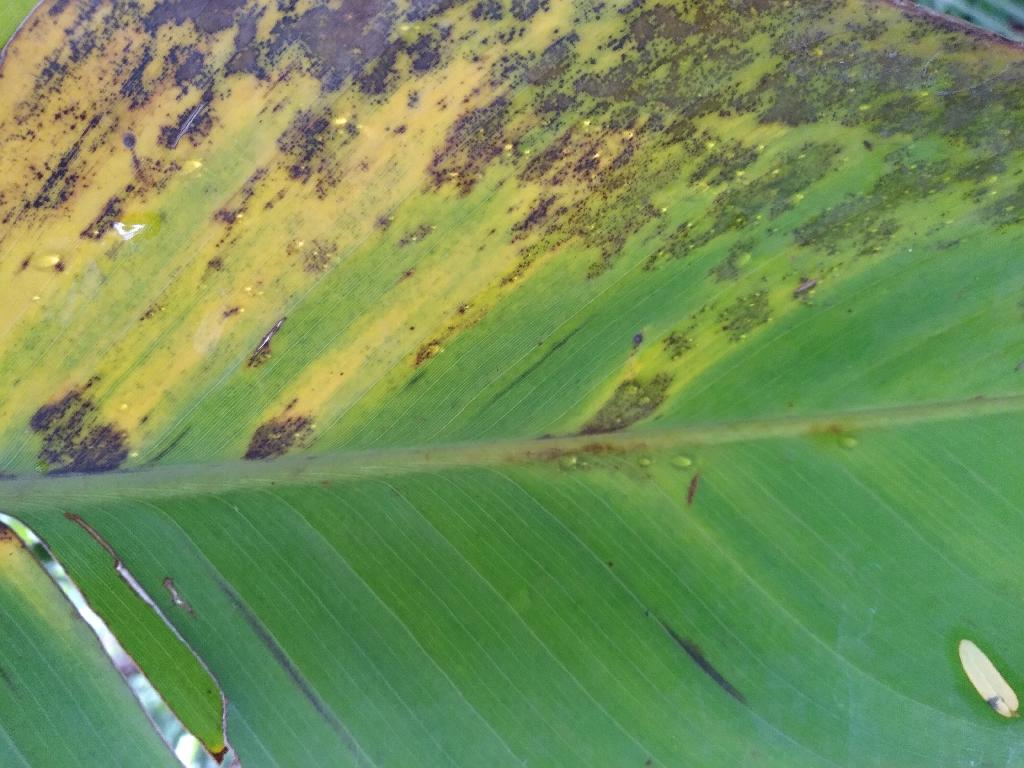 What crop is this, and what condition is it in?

banana, black sigatoka
